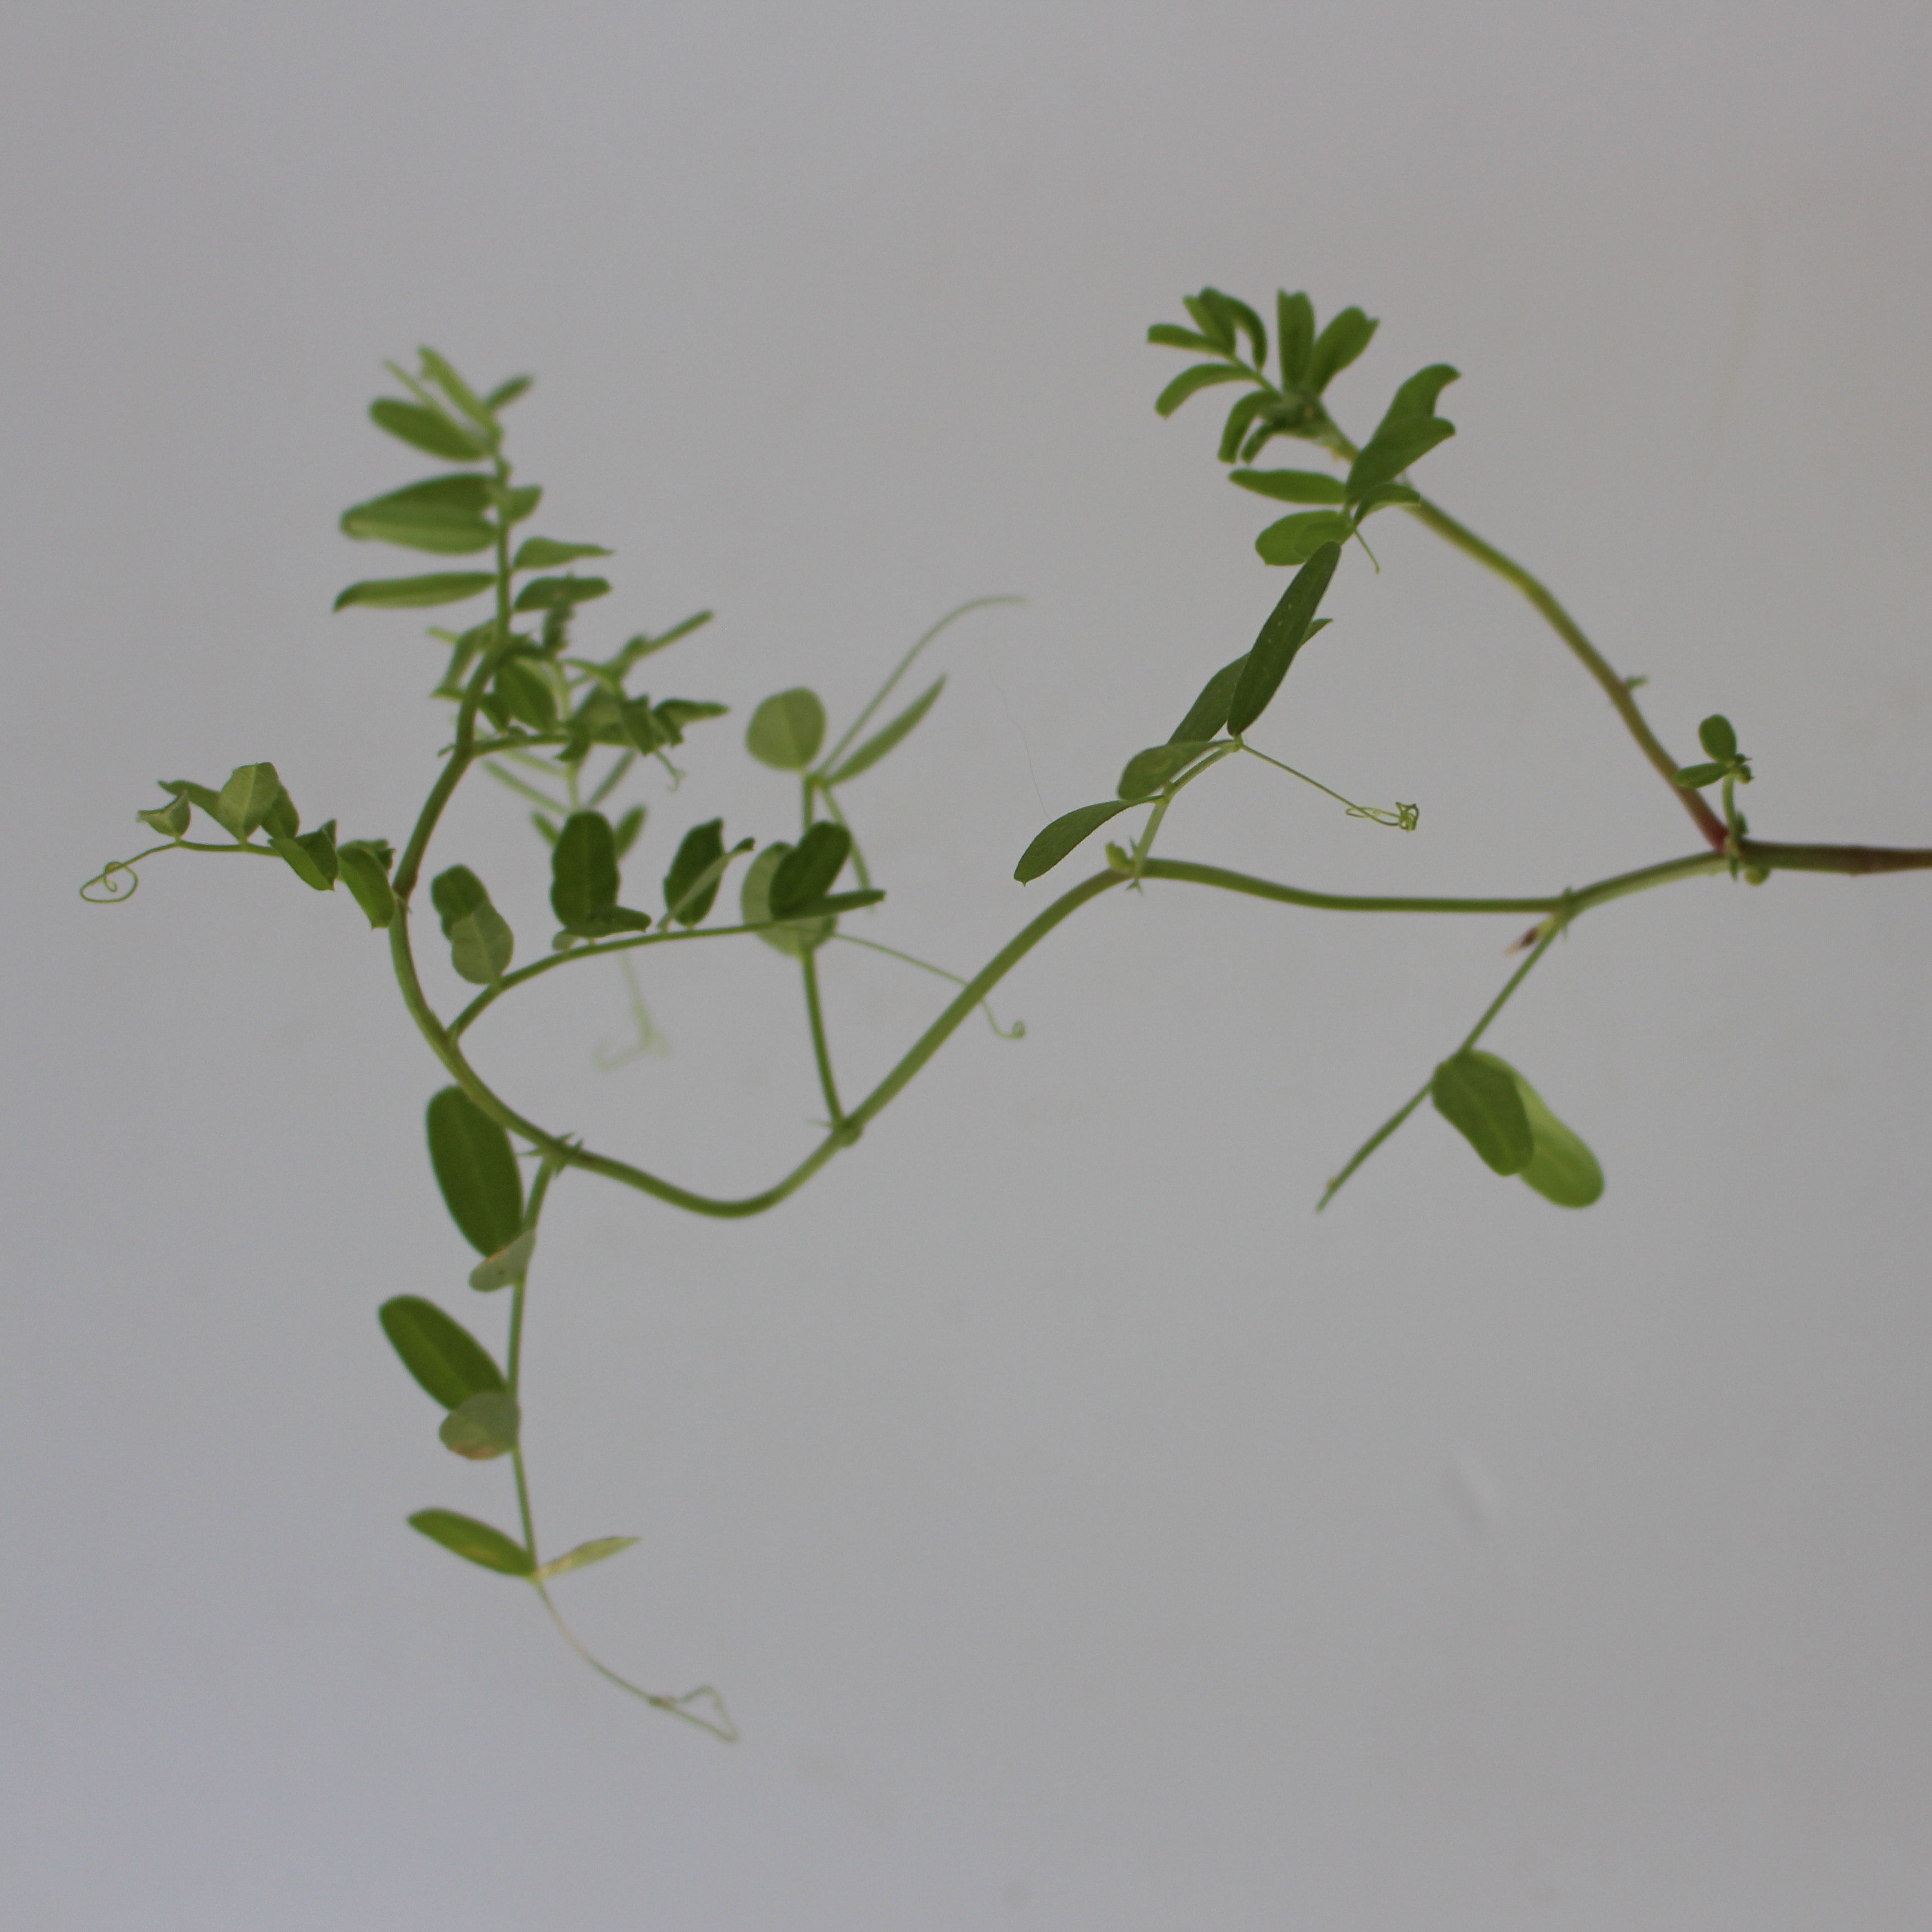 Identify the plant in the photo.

Vicia sativa
